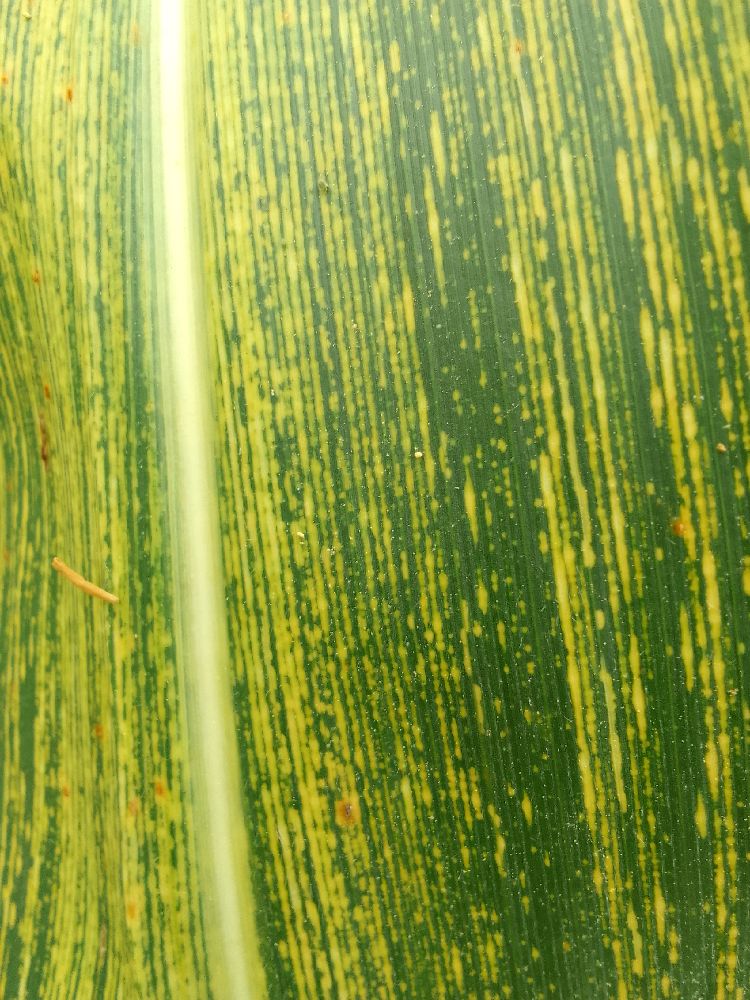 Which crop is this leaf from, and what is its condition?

maize, maize streak virus
